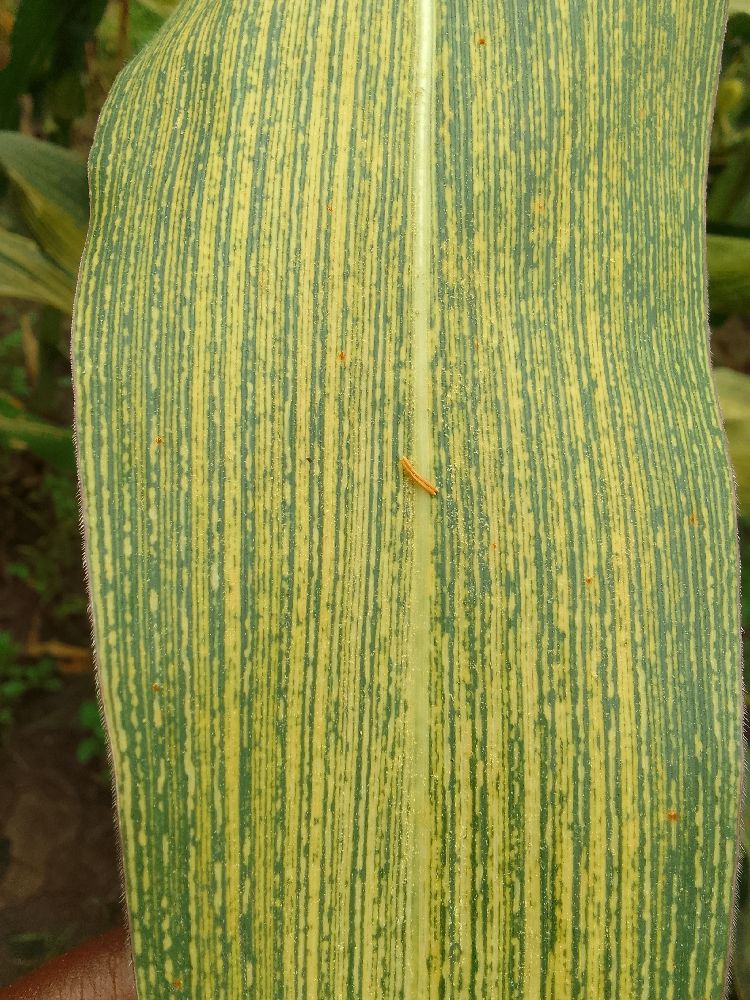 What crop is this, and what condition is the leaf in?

maize, maize streak virus
